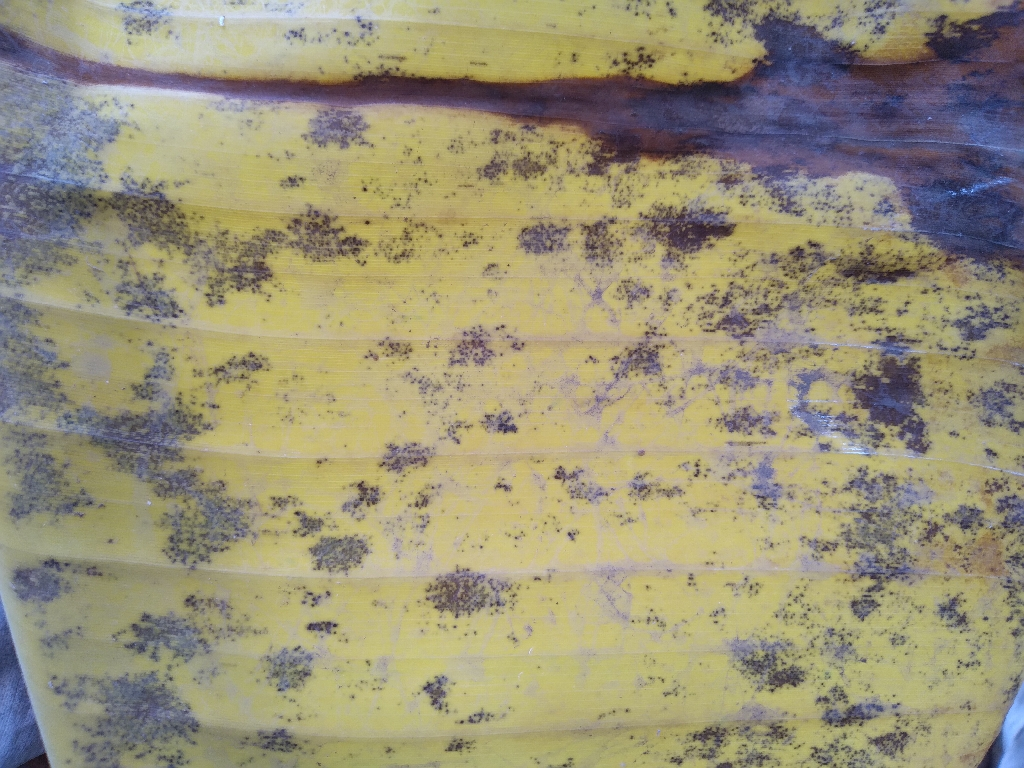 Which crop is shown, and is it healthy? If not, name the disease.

banana, black sigatoka
